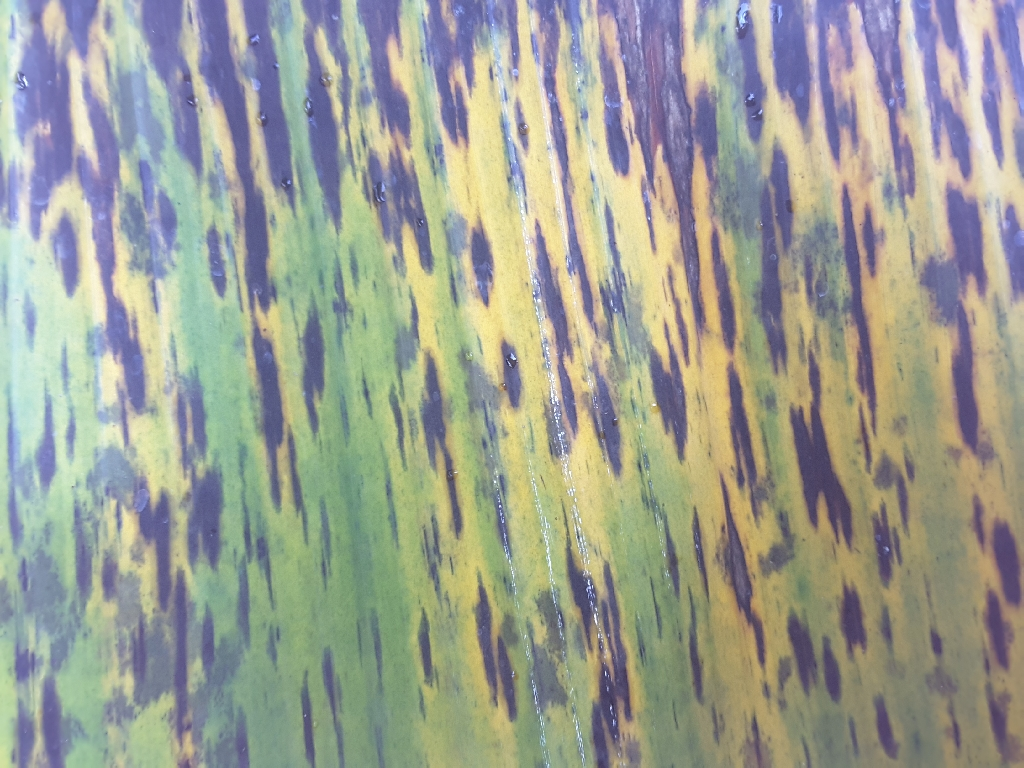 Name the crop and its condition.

banana, black sigatoka
